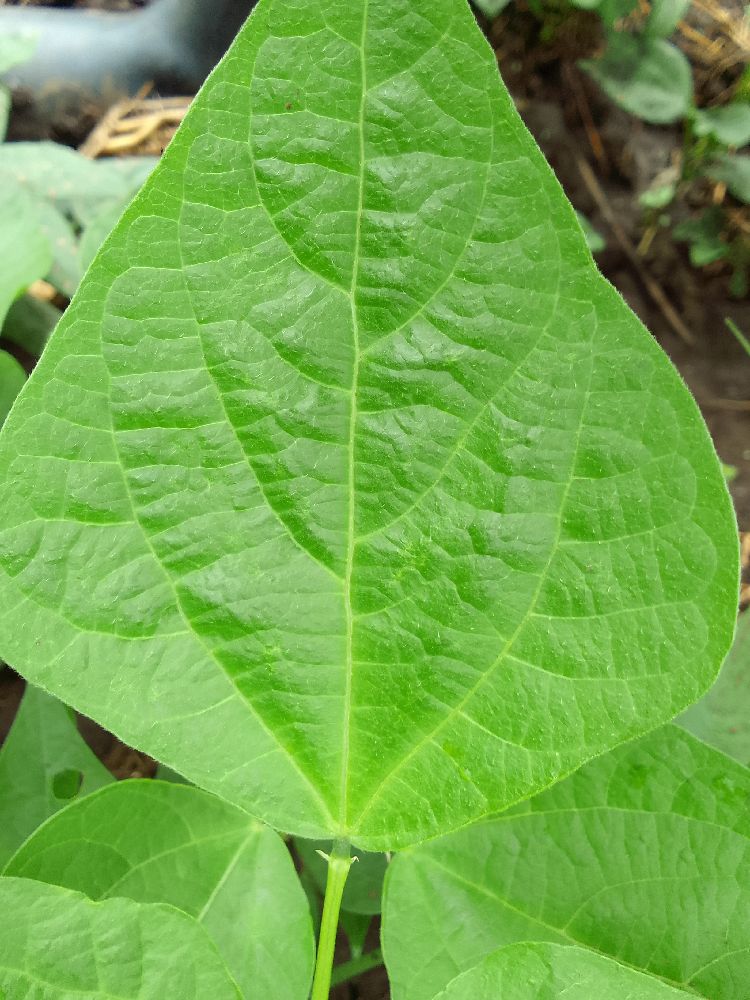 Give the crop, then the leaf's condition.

common bean, healthy
